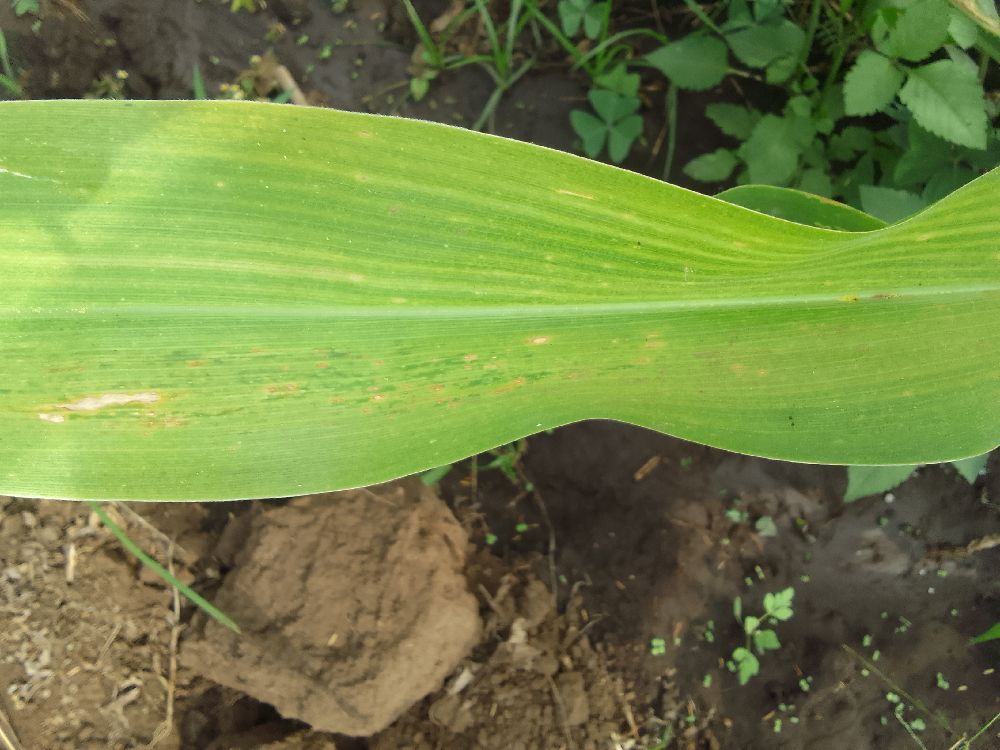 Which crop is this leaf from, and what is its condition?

maize, maize lethal necrosis
